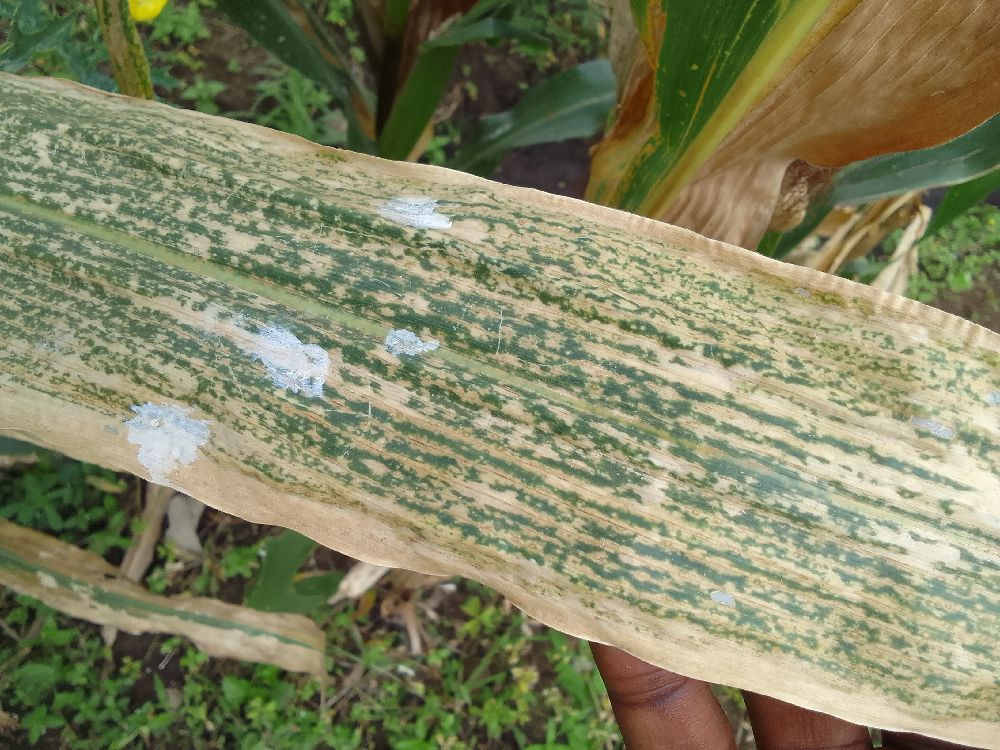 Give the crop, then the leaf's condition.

maize, maize lethal necrosis
